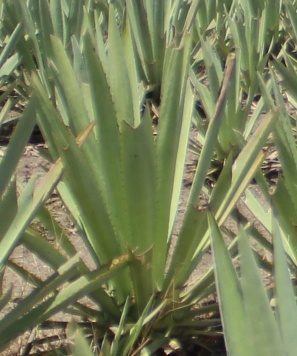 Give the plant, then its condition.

agave, yellow
